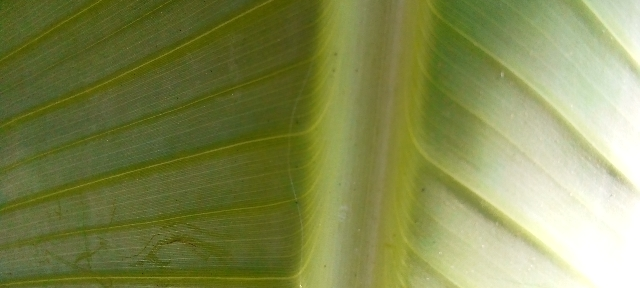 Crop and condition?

banana, healthy
